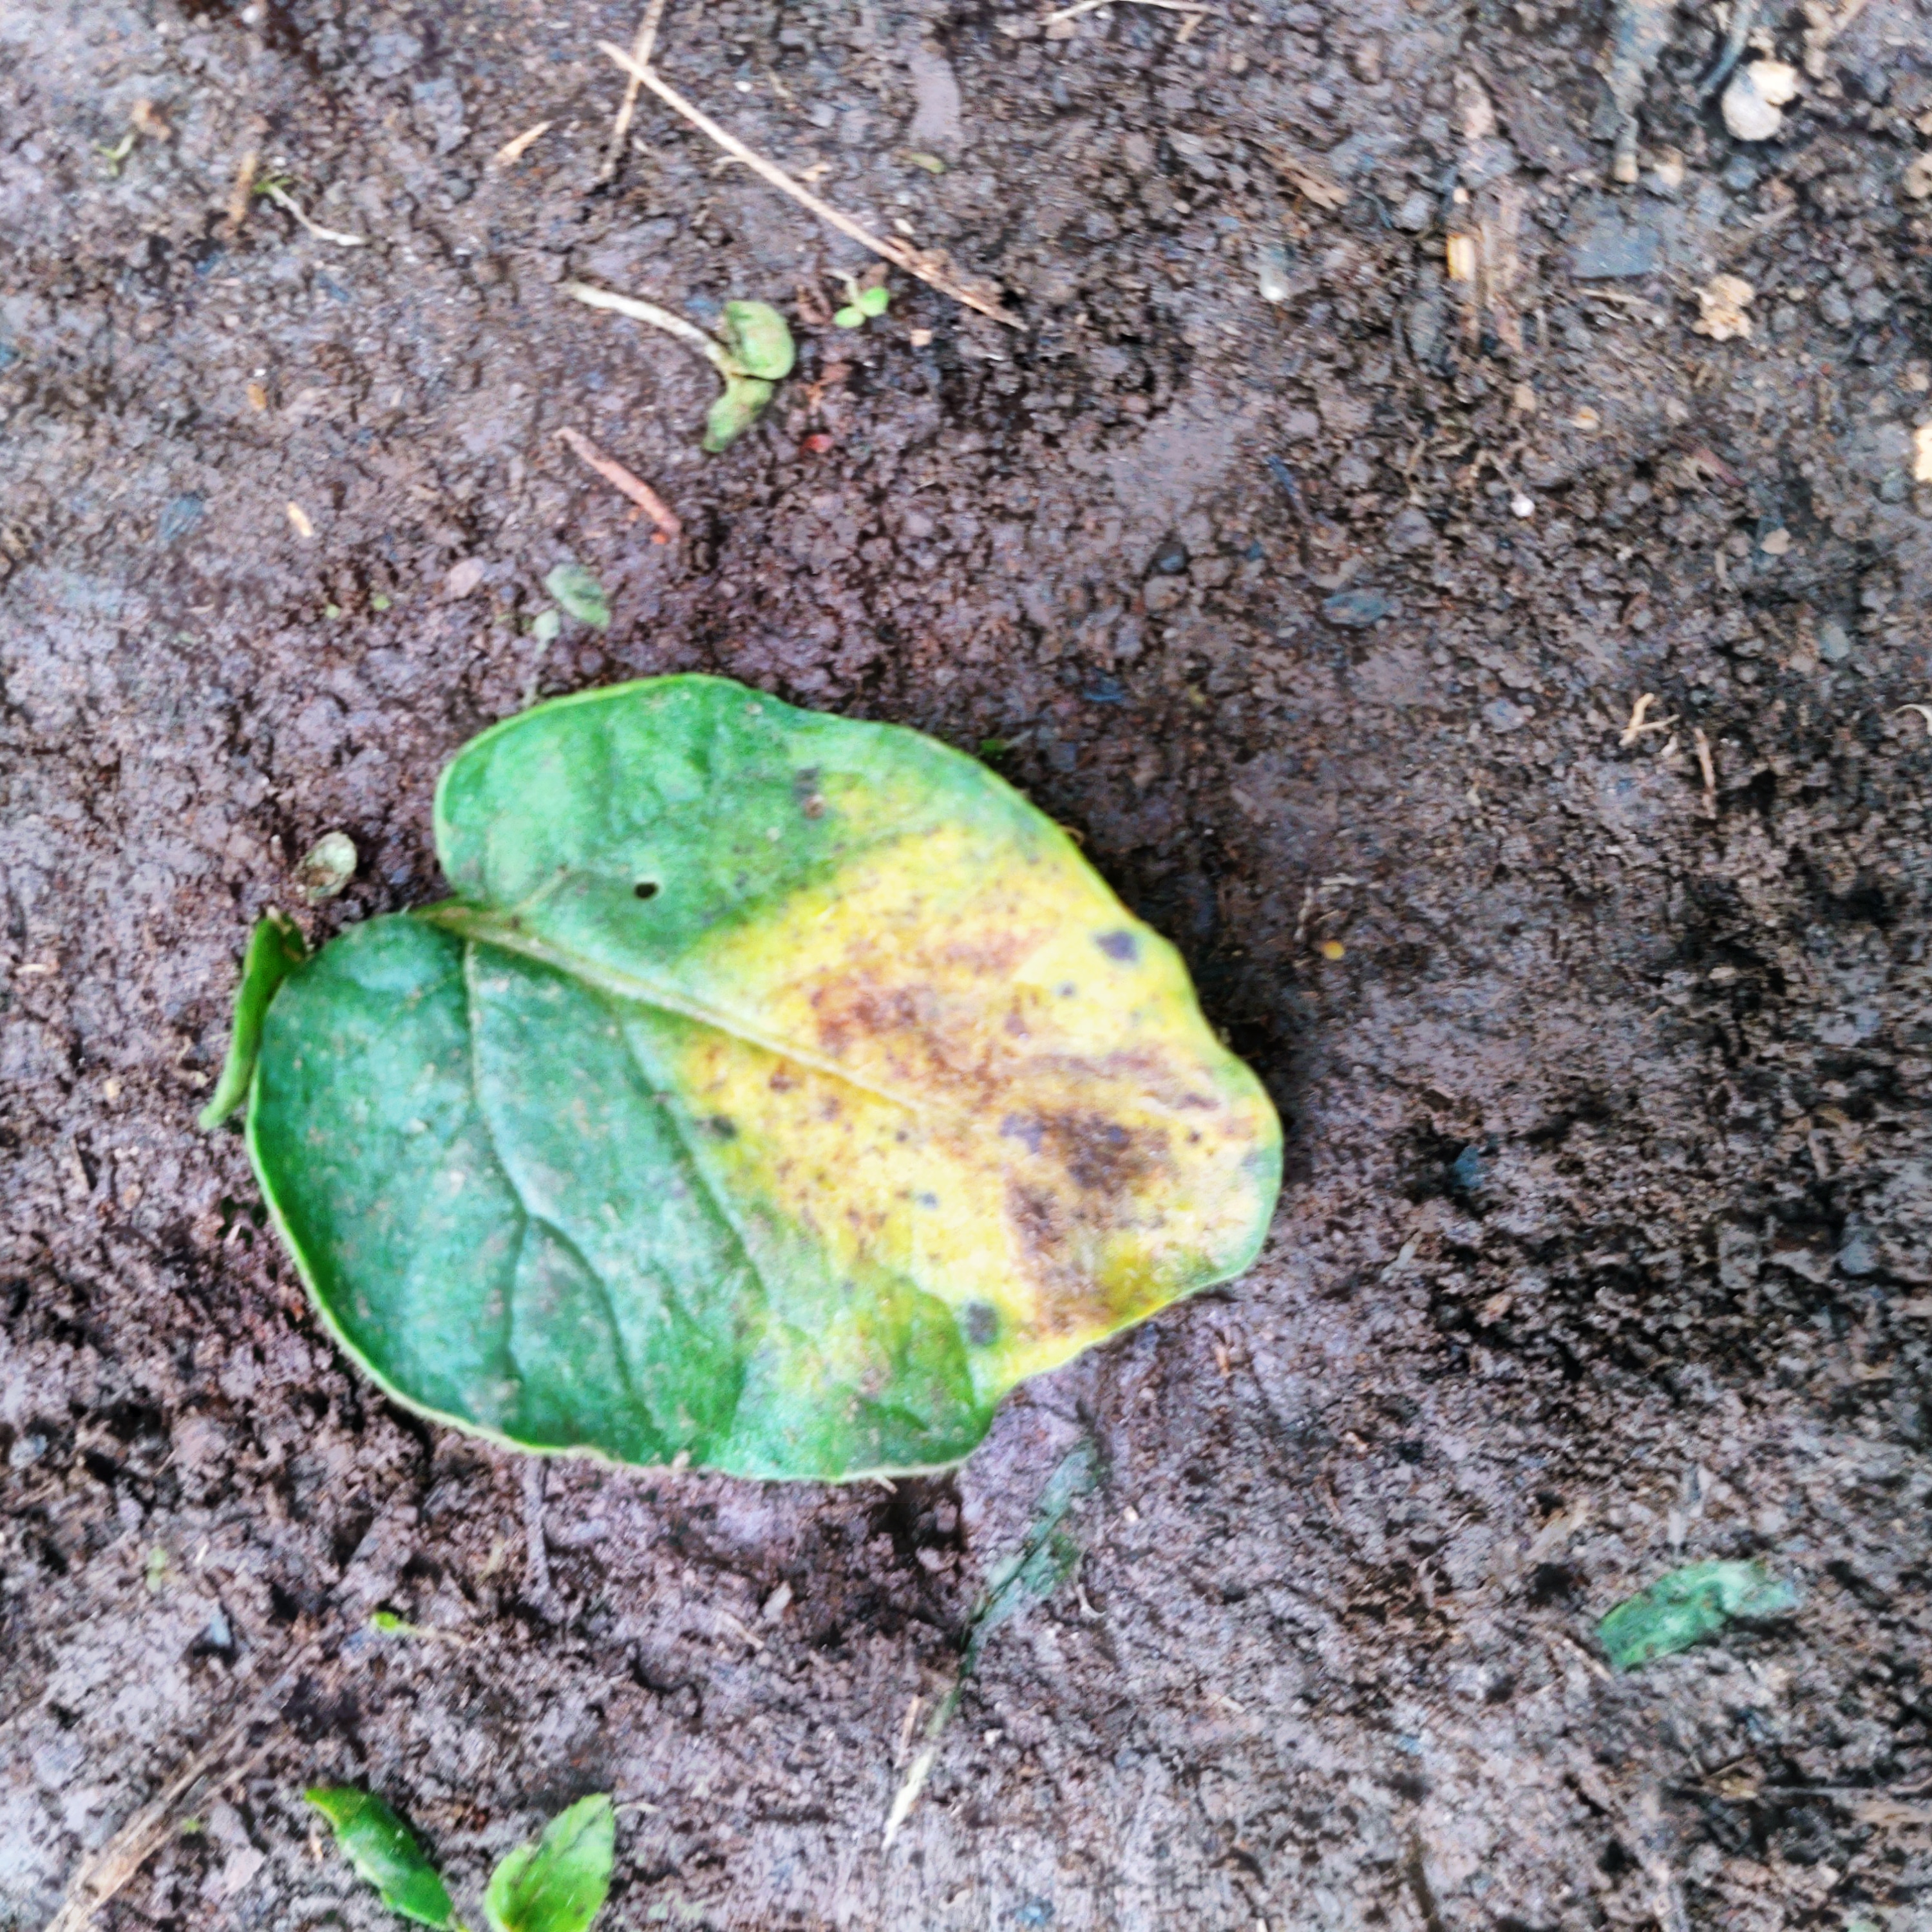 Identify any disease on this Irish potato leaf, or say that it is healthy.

late blight
